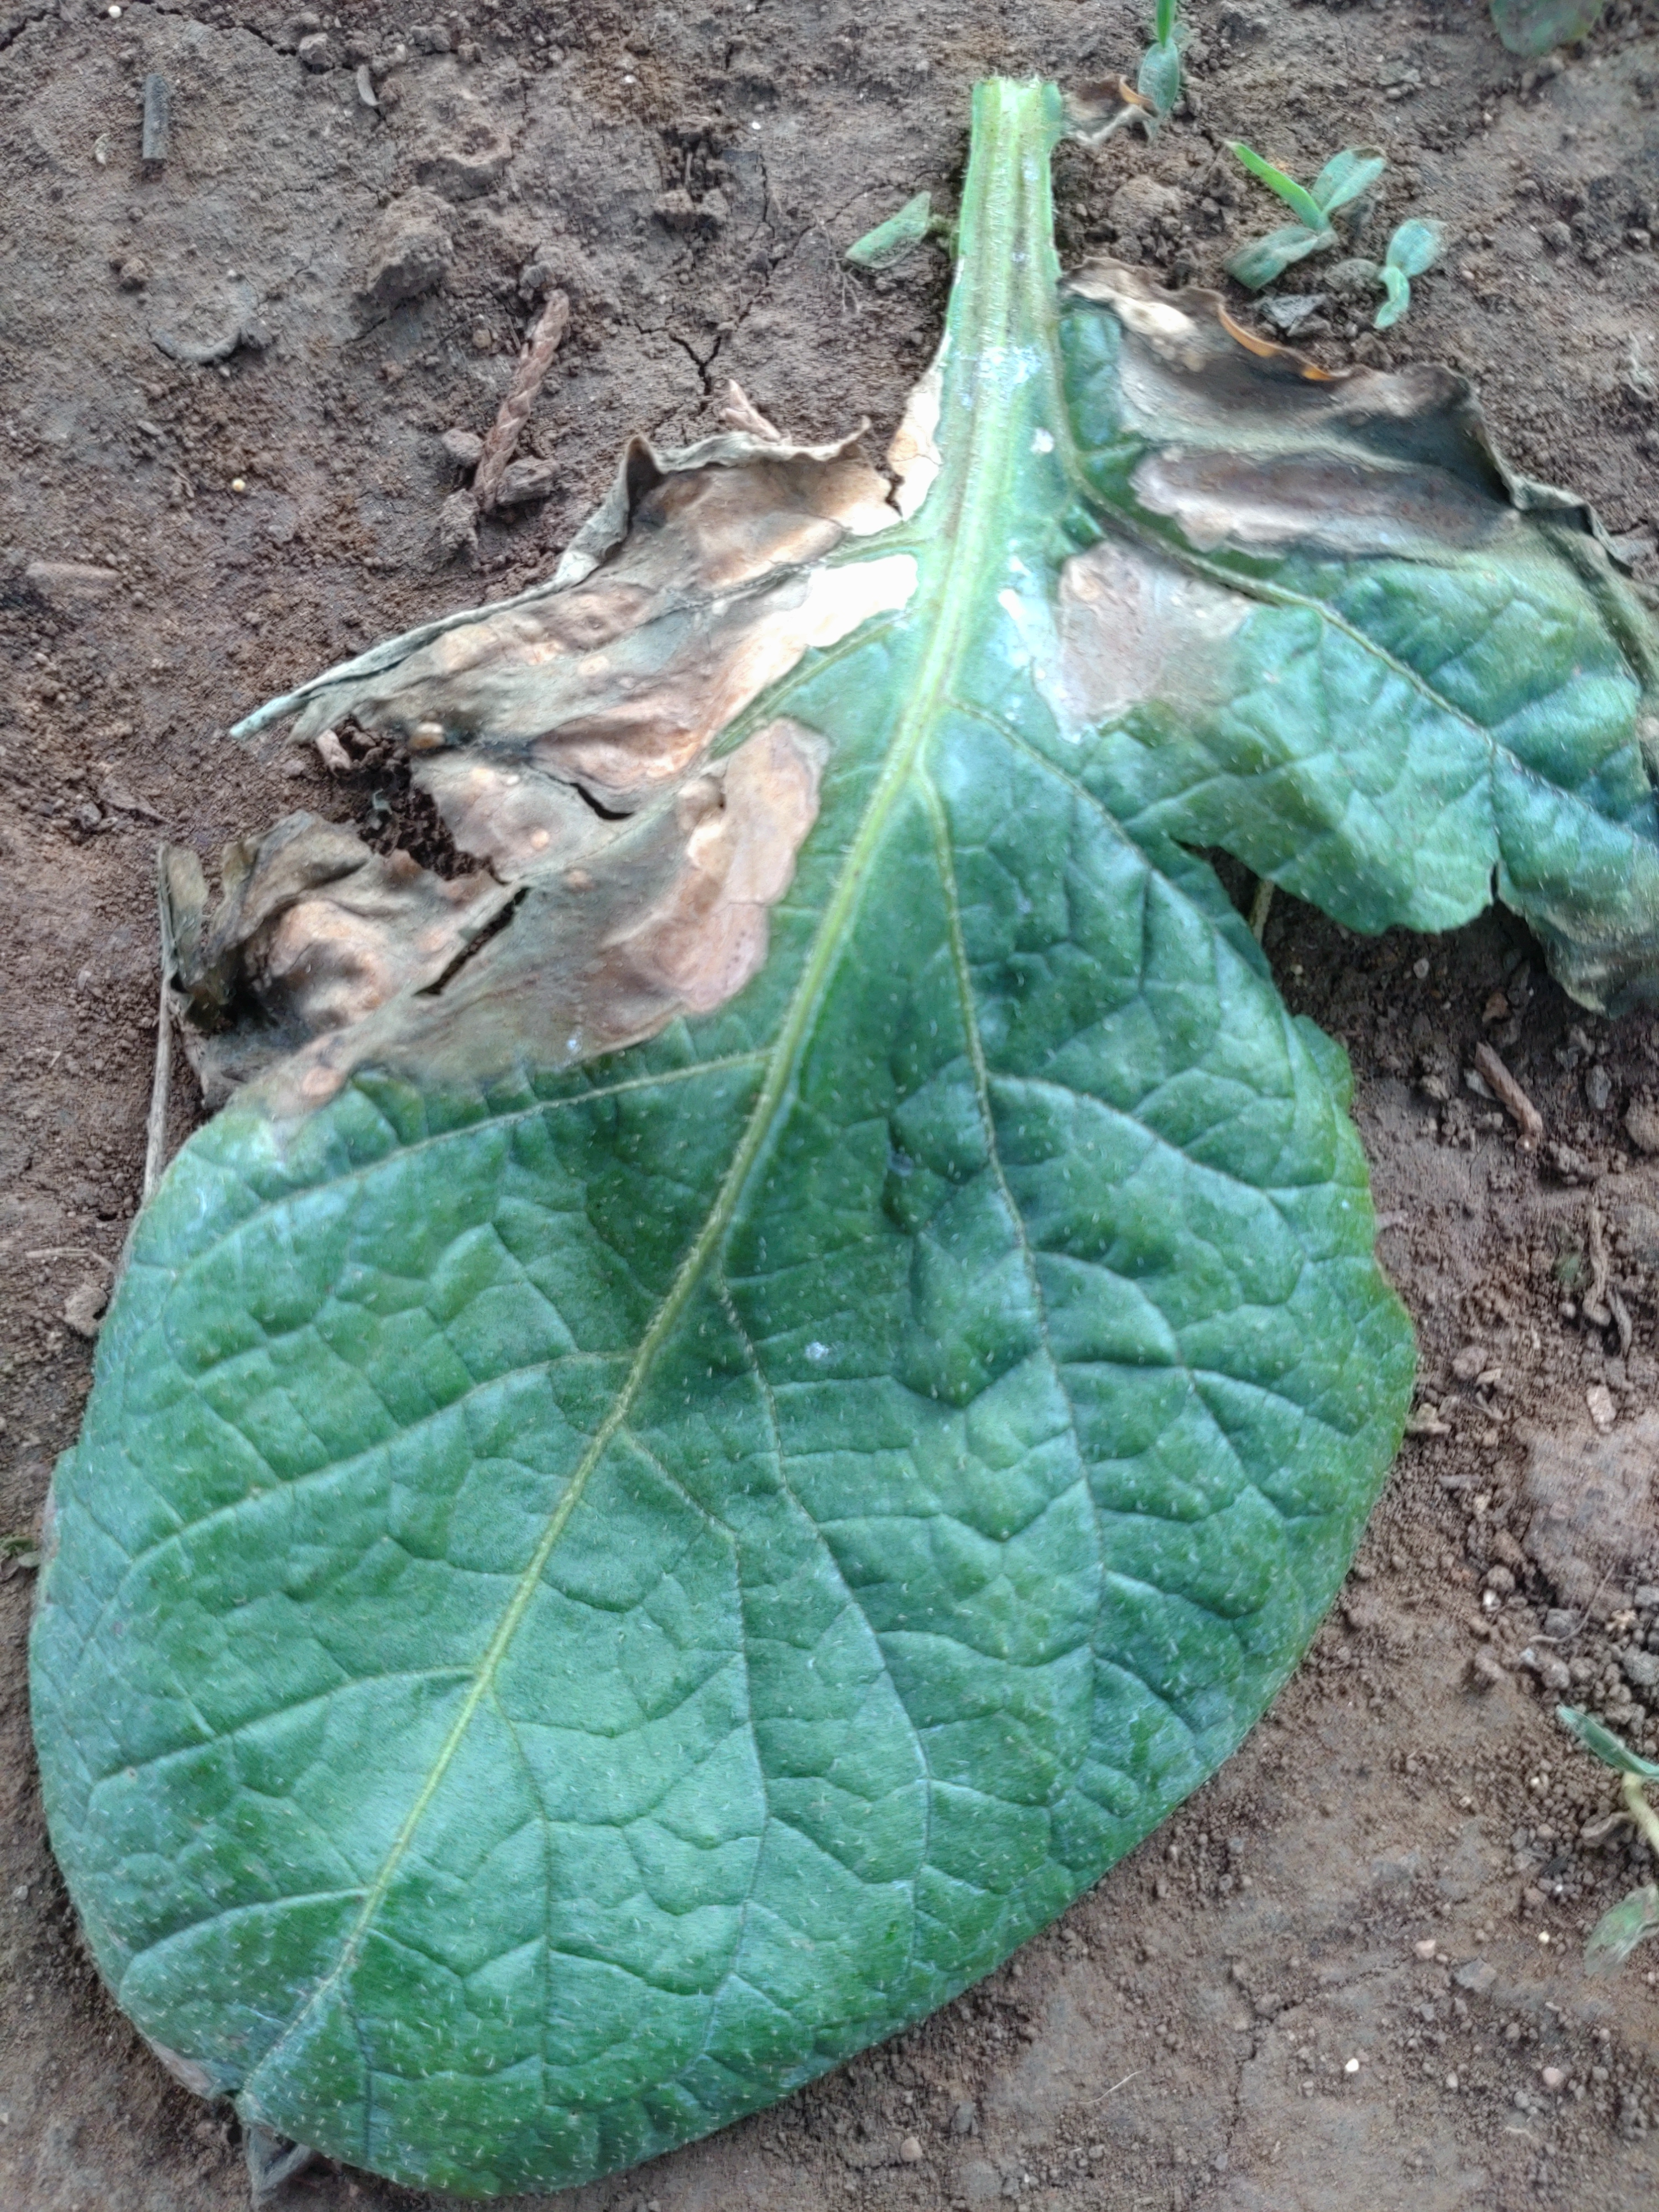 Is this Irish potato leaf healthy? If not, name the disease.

early blight
